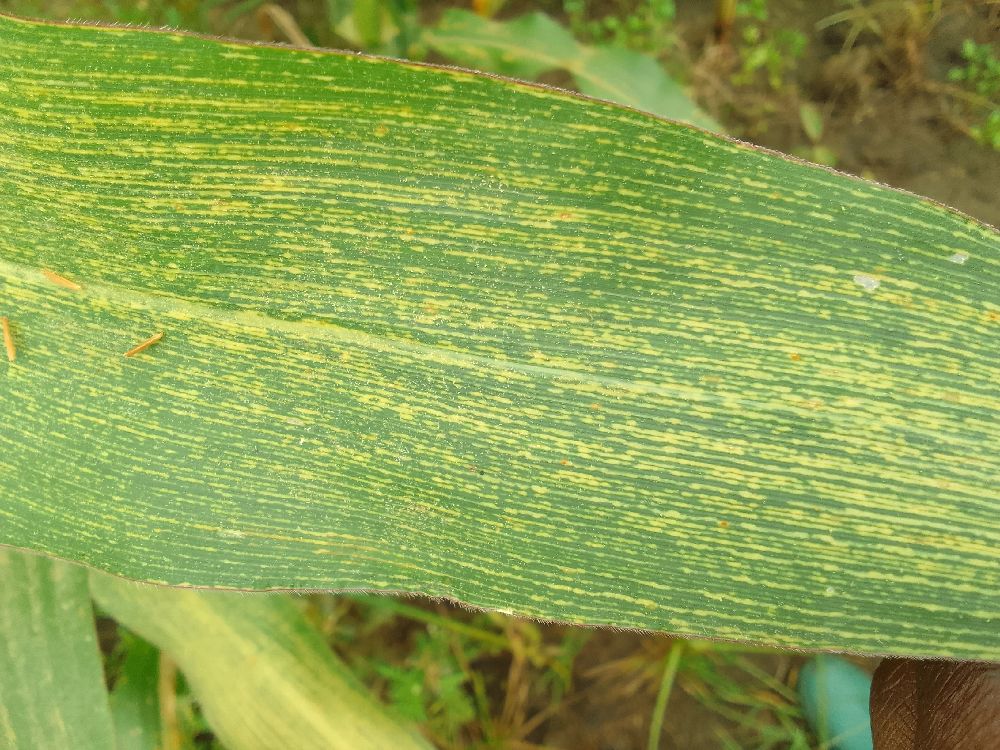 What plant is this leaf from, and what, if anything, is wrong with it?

maize, maize streak virus
